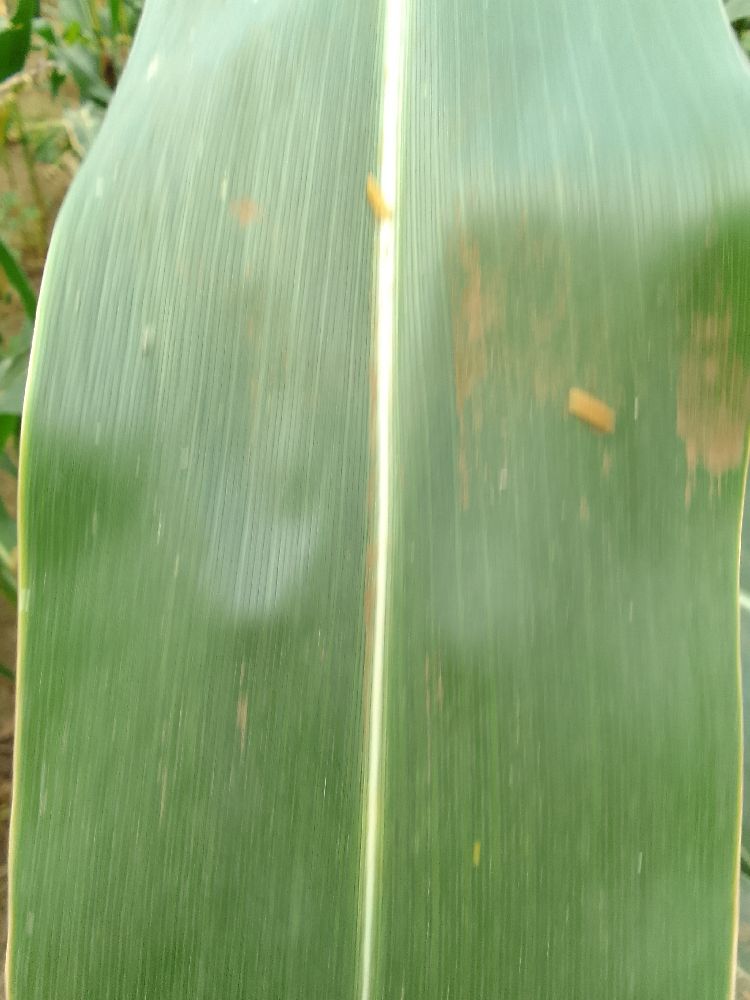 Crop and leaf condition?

maize, healthy
